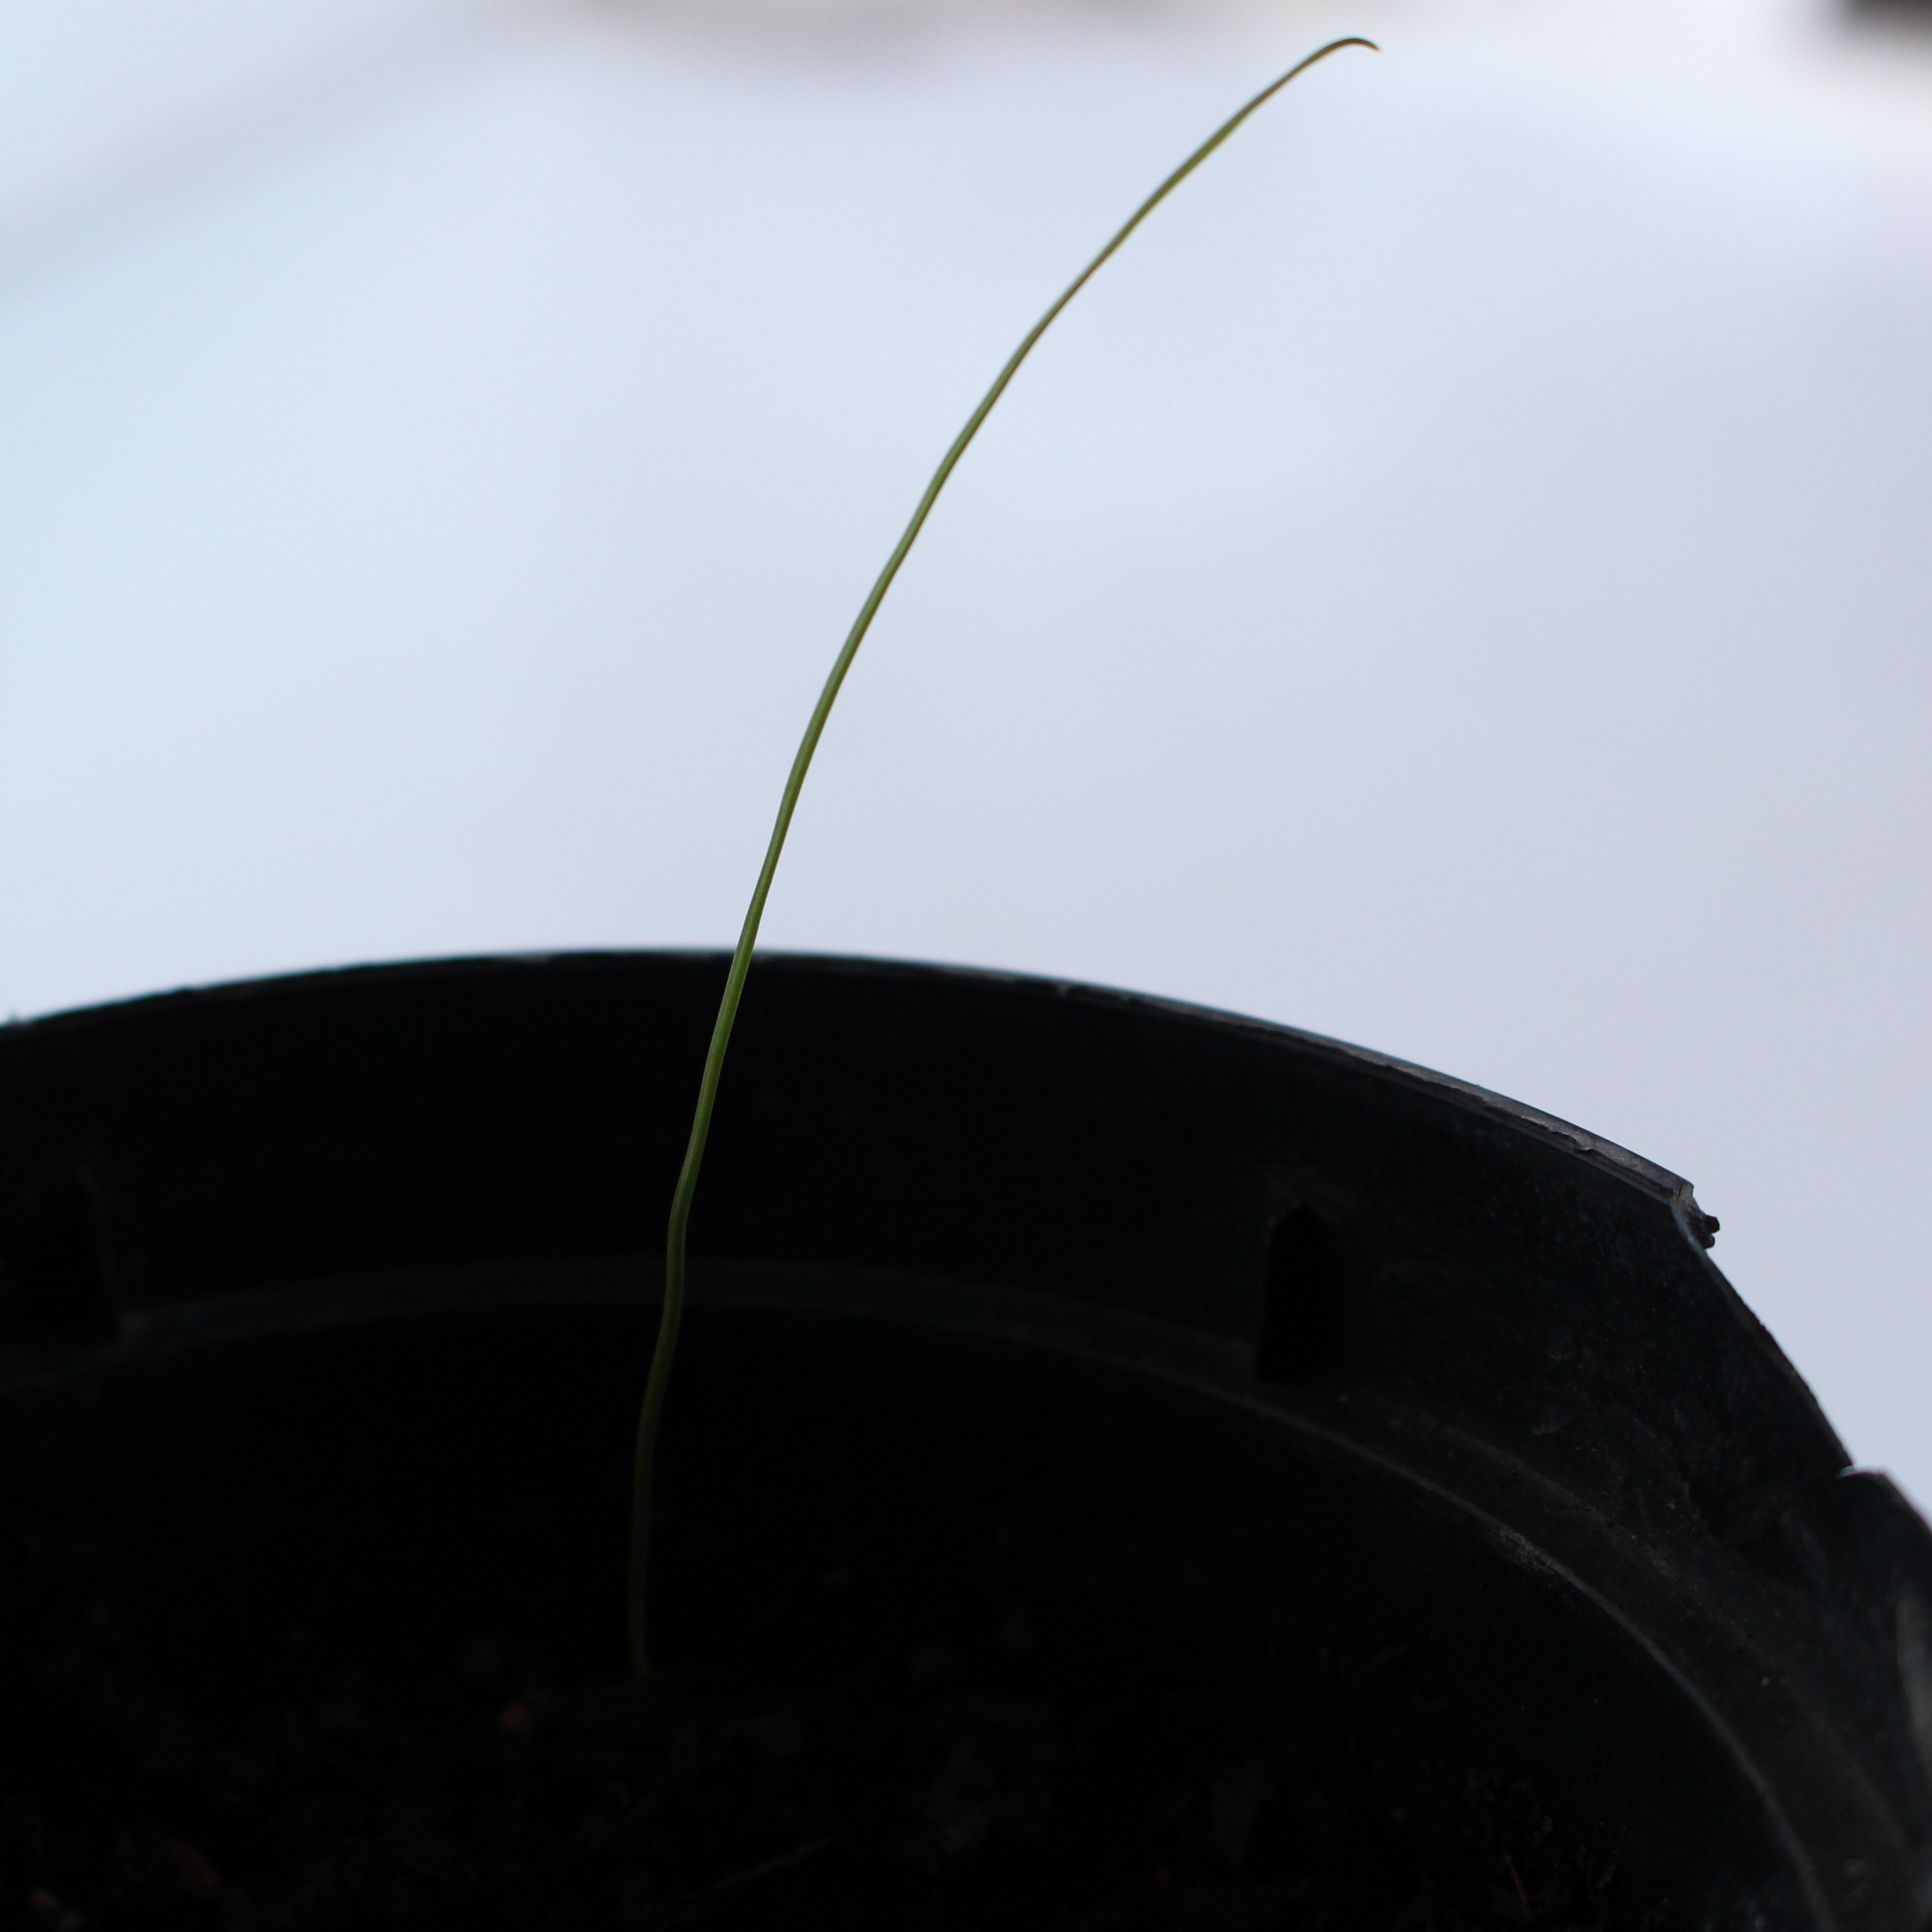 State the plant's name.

Lolium multiflorum
